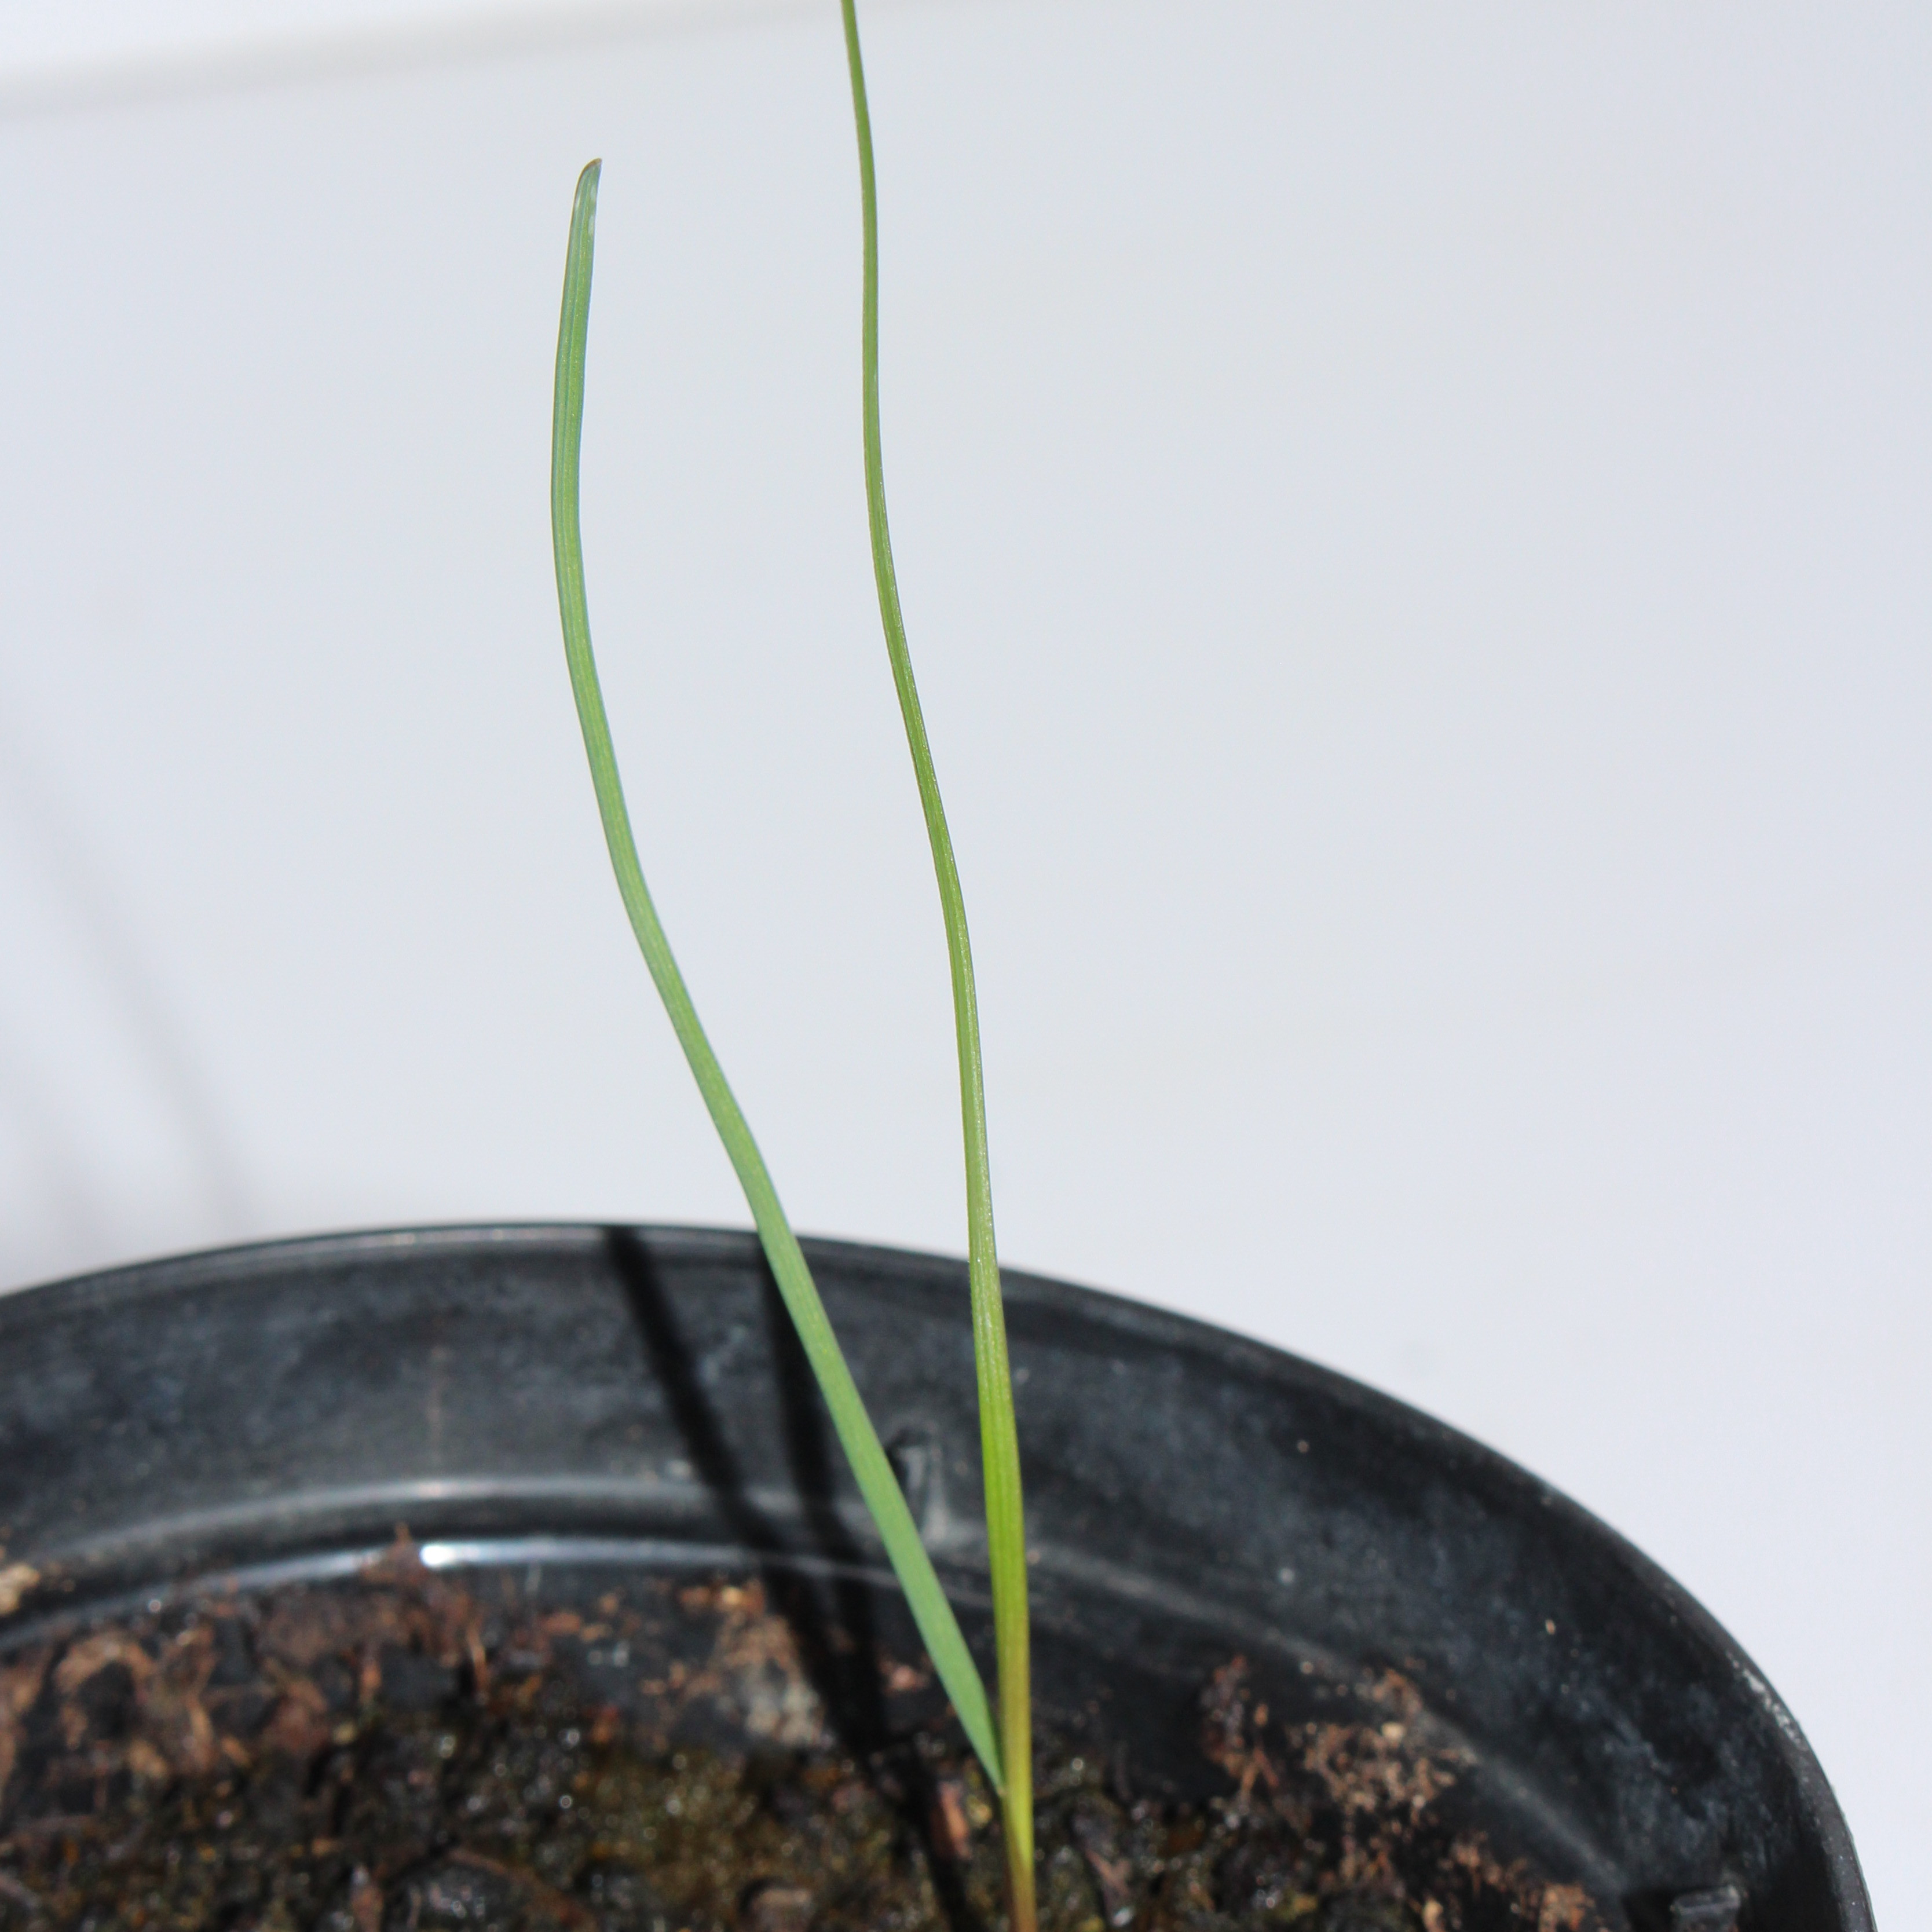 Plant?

Lolium multiflorum
